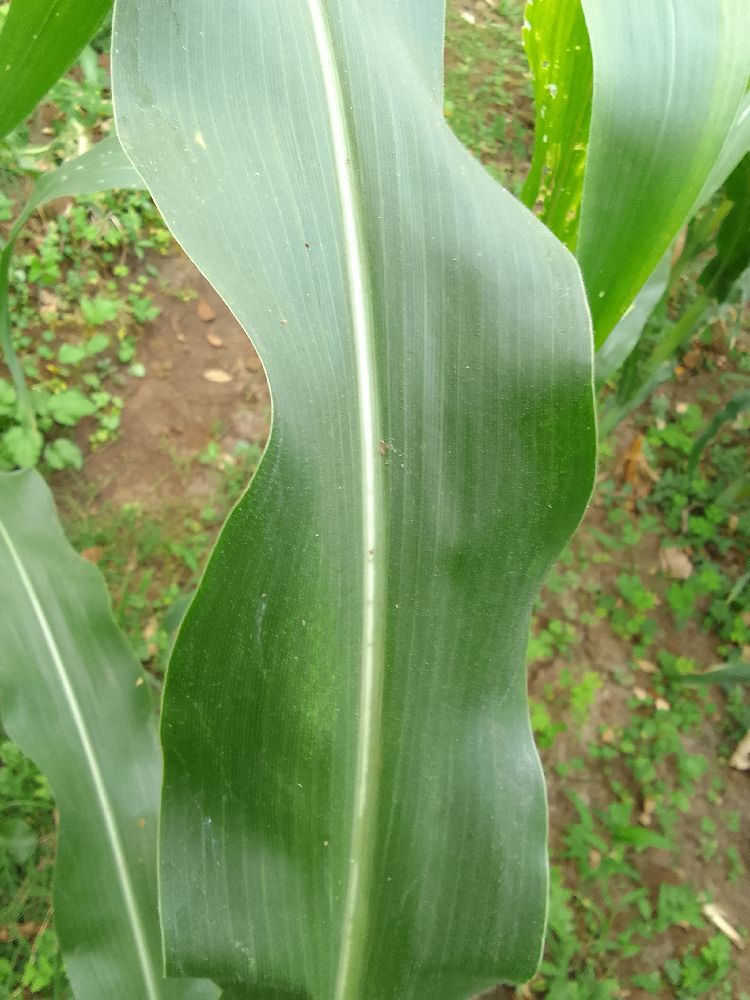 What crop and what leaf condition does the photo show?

maize, healthy
